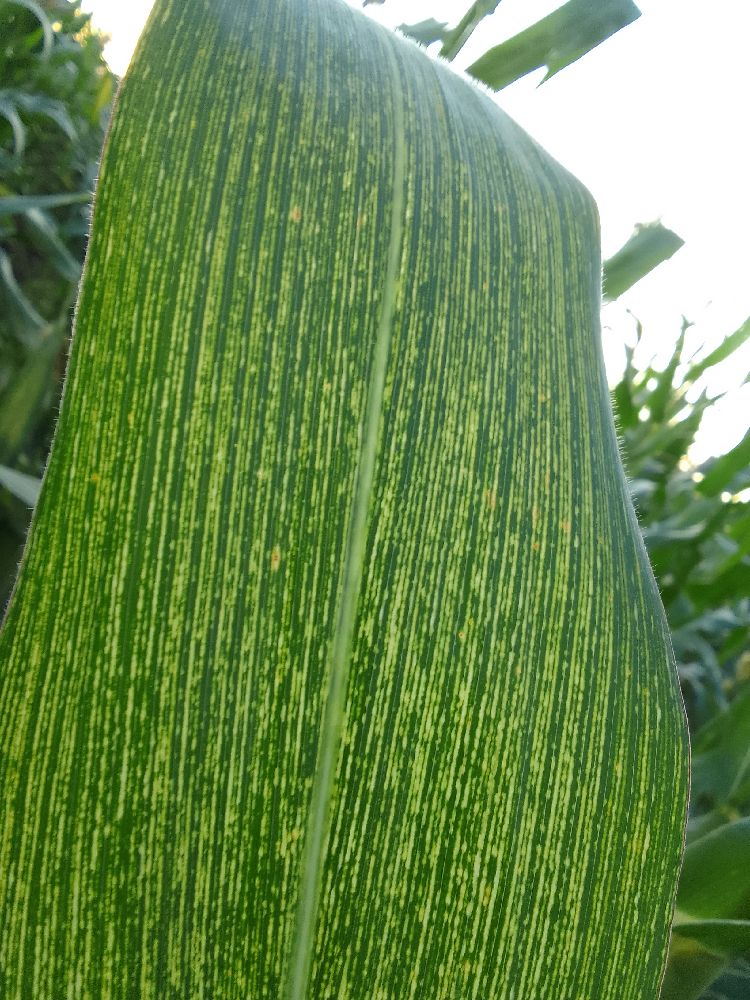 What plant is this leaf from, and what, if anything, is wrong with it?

maize, maize streak virus
